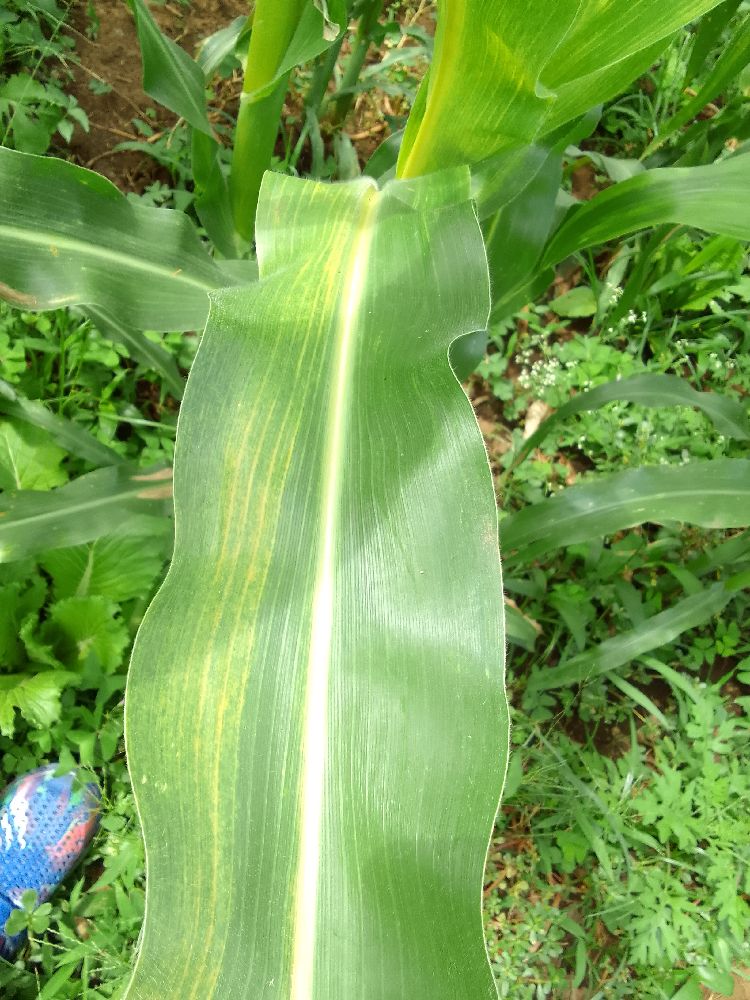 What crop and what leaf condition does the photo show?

maize, maize streak virus
